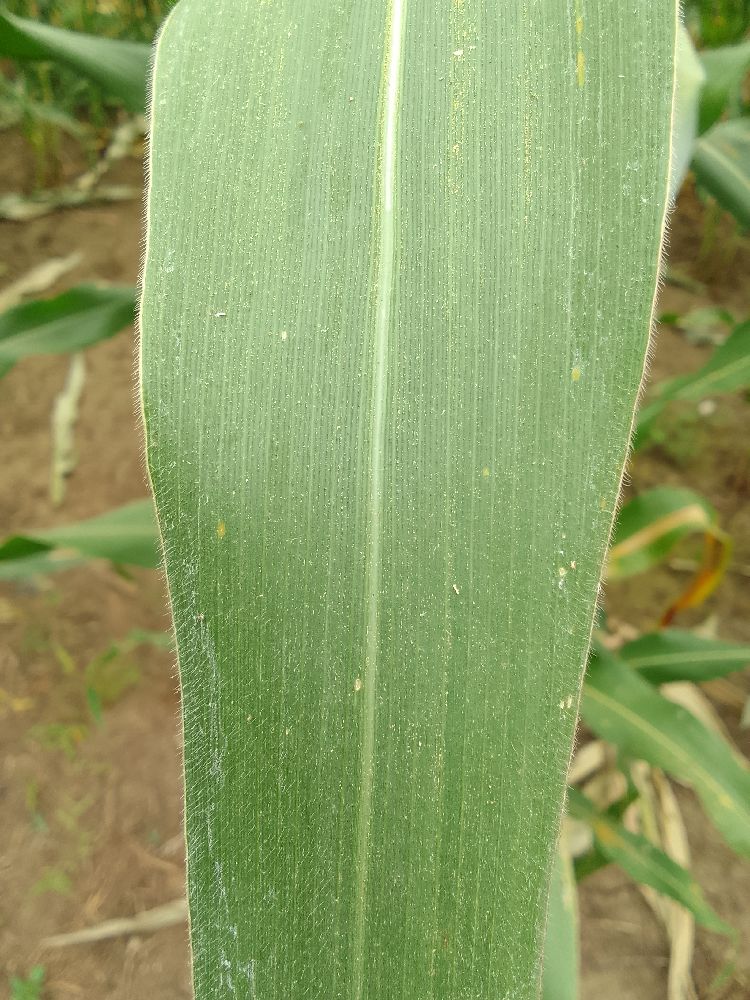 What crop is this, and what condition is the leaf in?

maize, healthy
